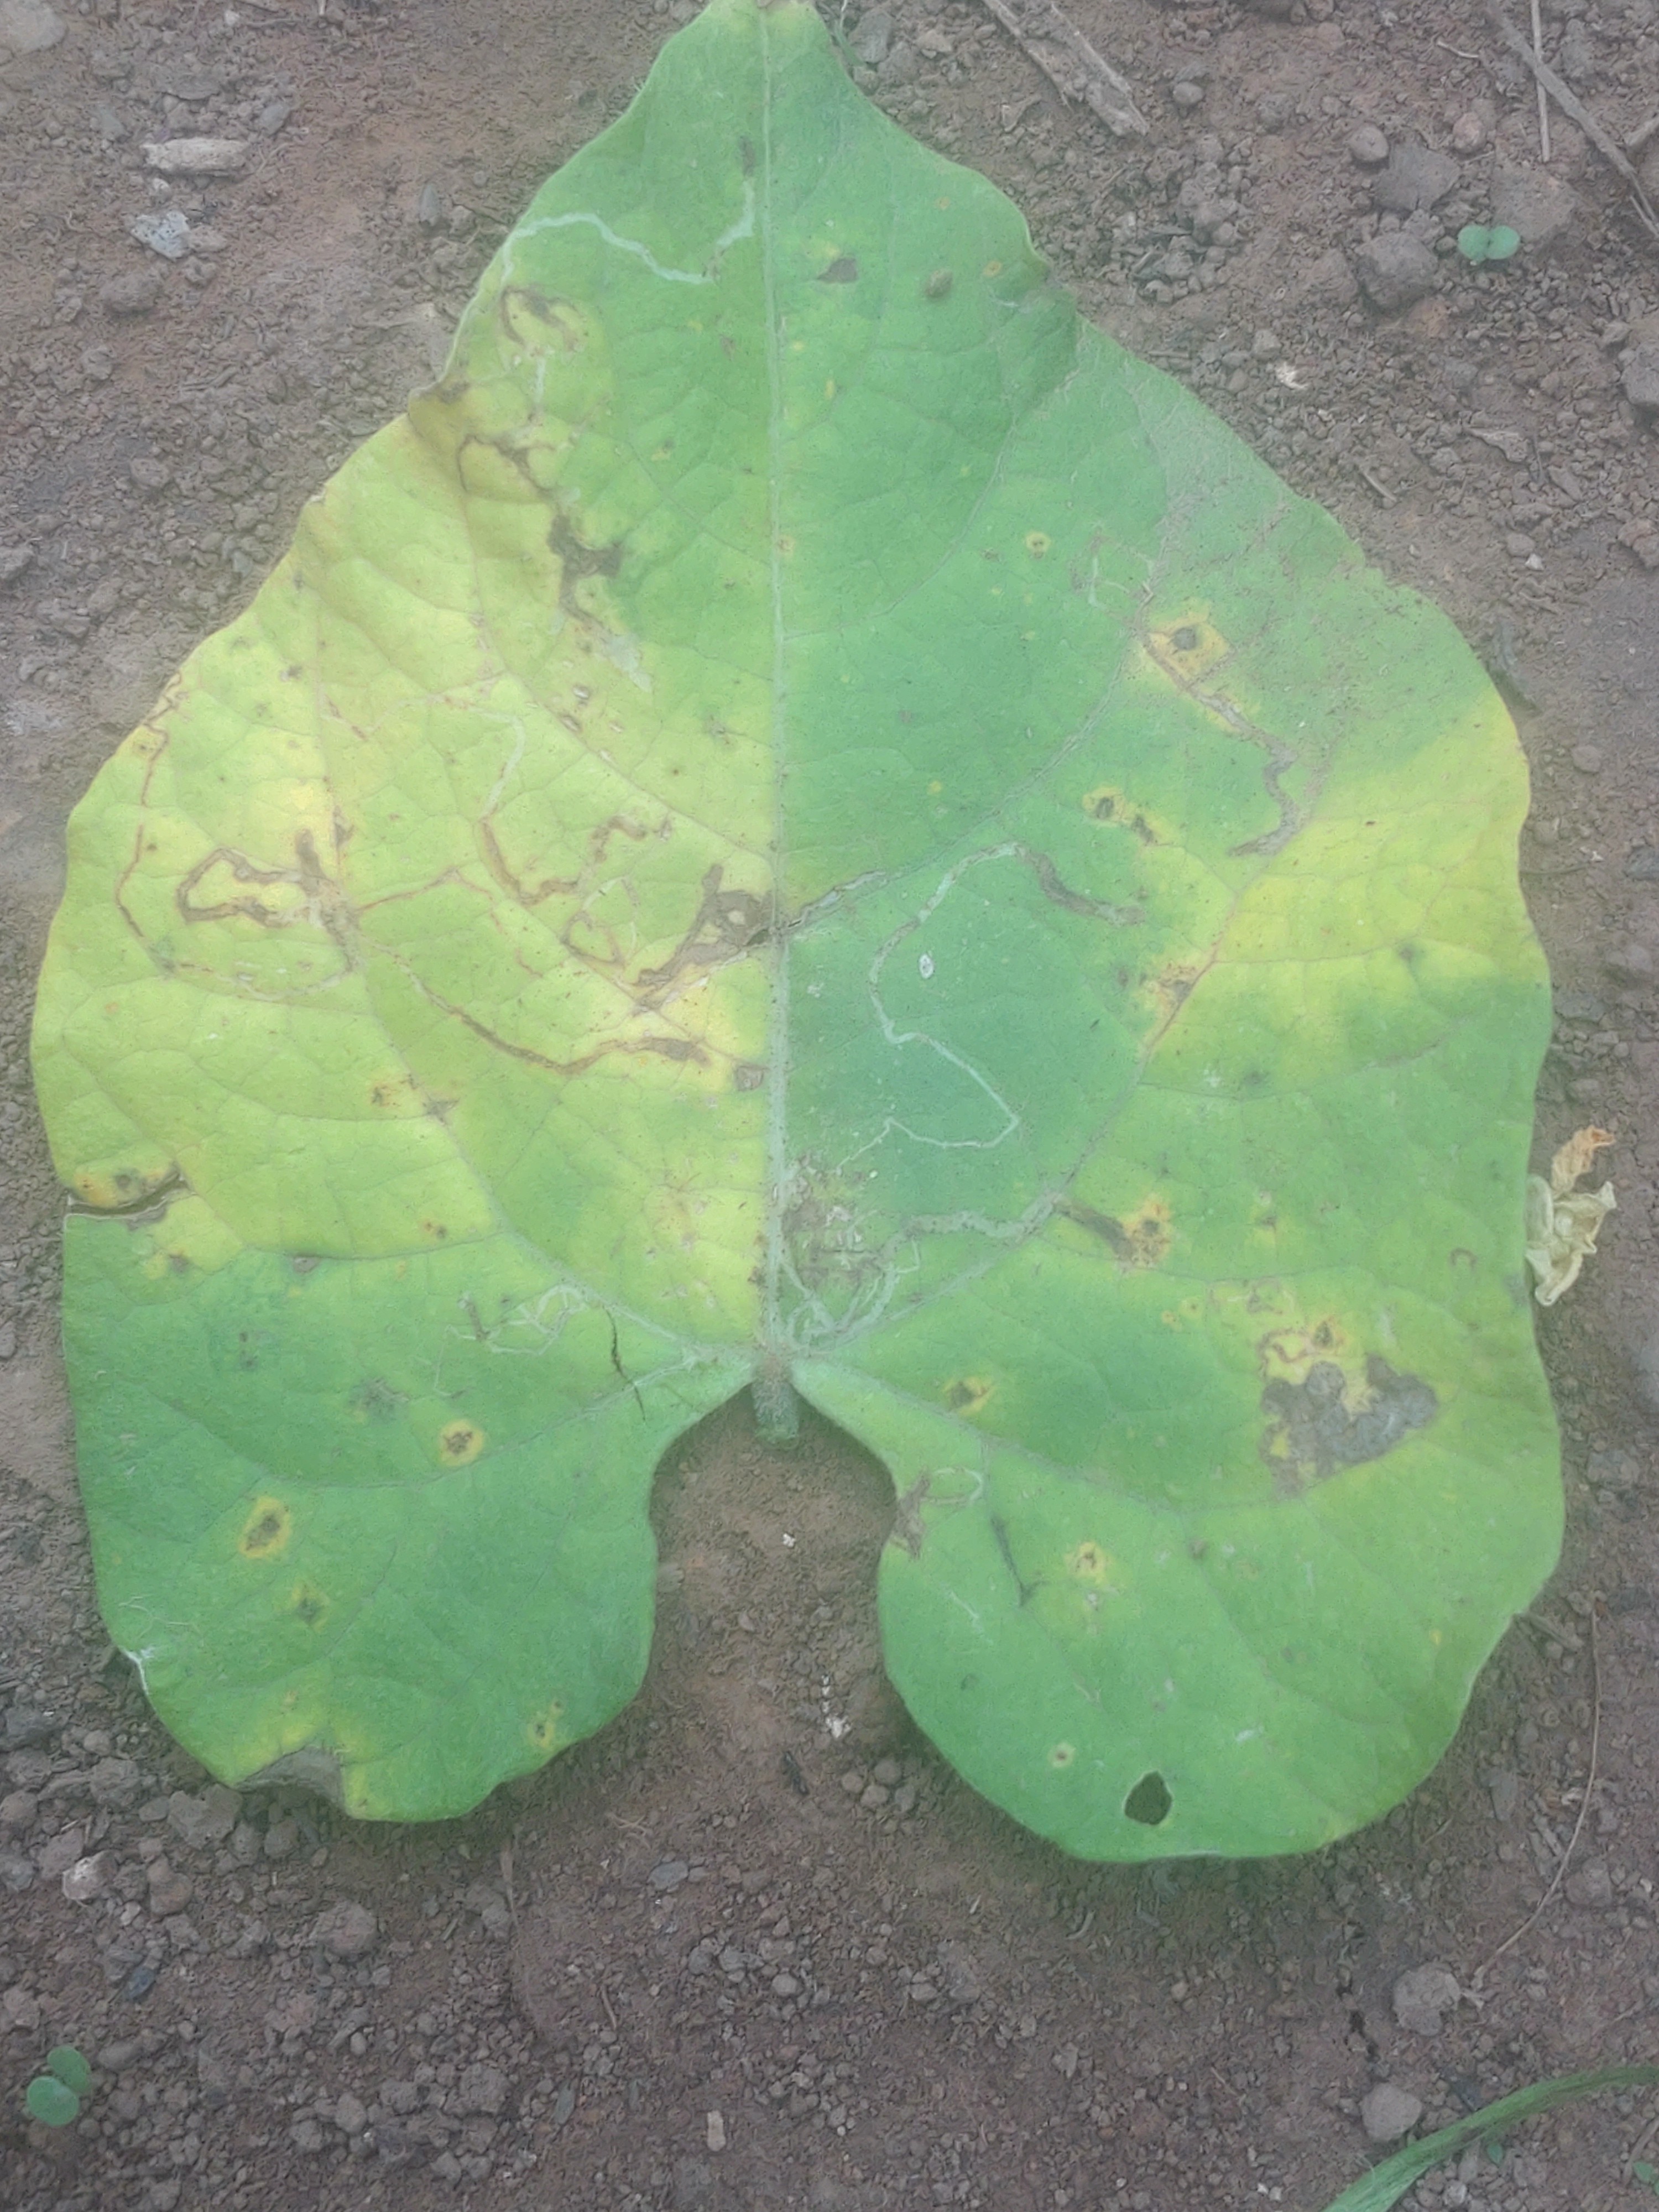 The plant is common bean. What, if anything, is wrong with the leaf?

anthracnose
